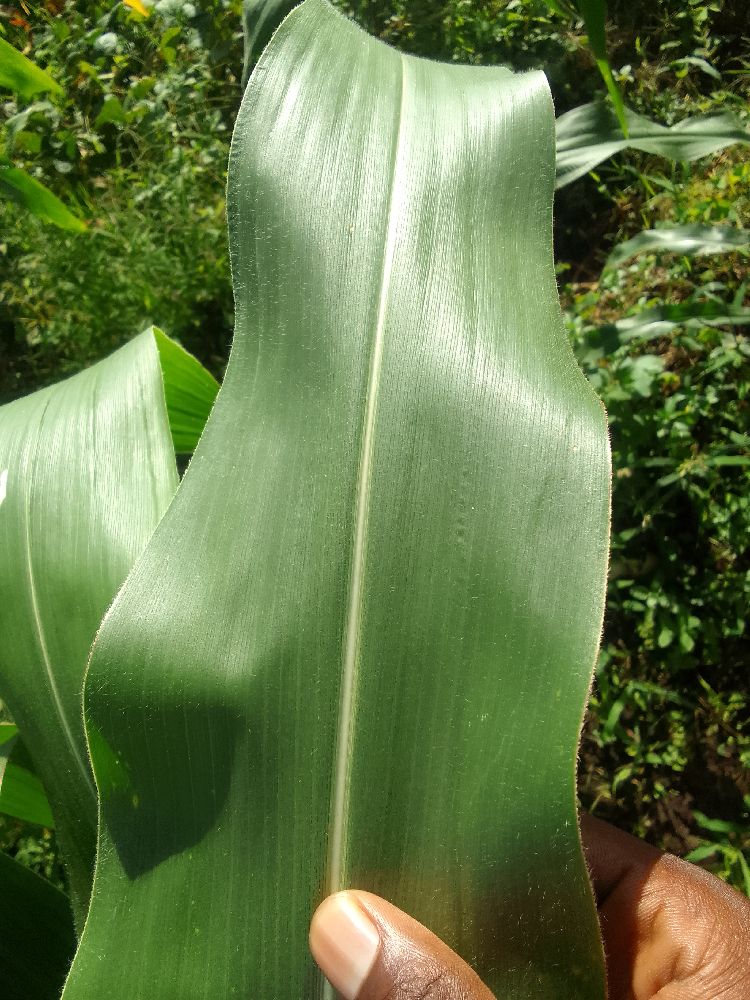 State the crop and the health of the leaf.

maize, healthy
